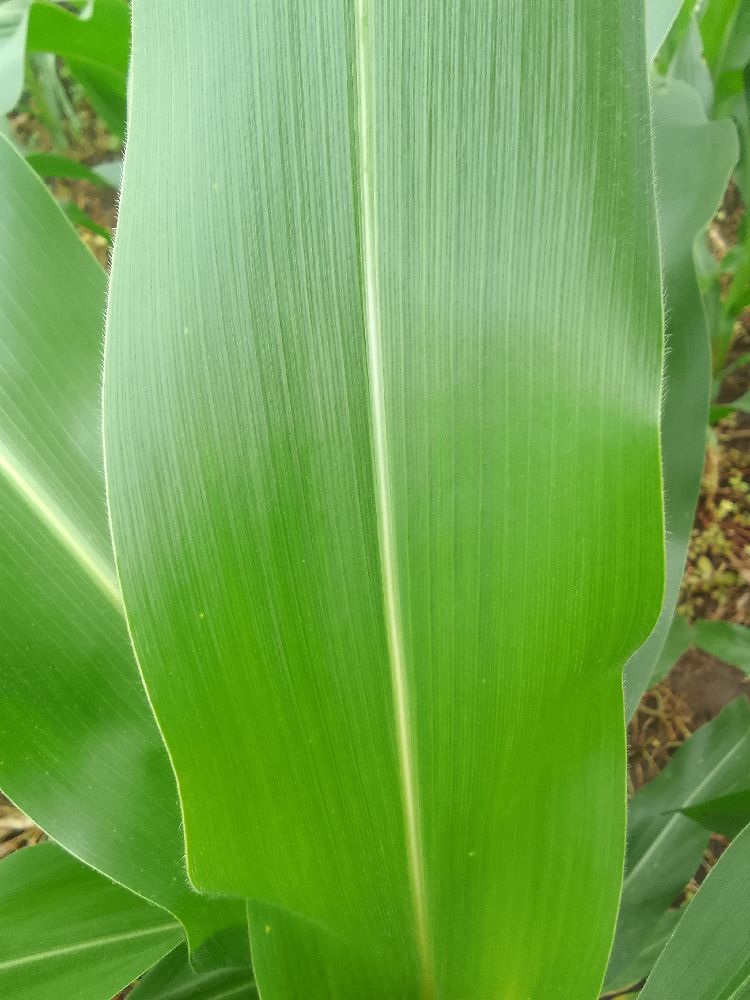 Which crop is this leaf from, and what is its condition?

maize, healthy
